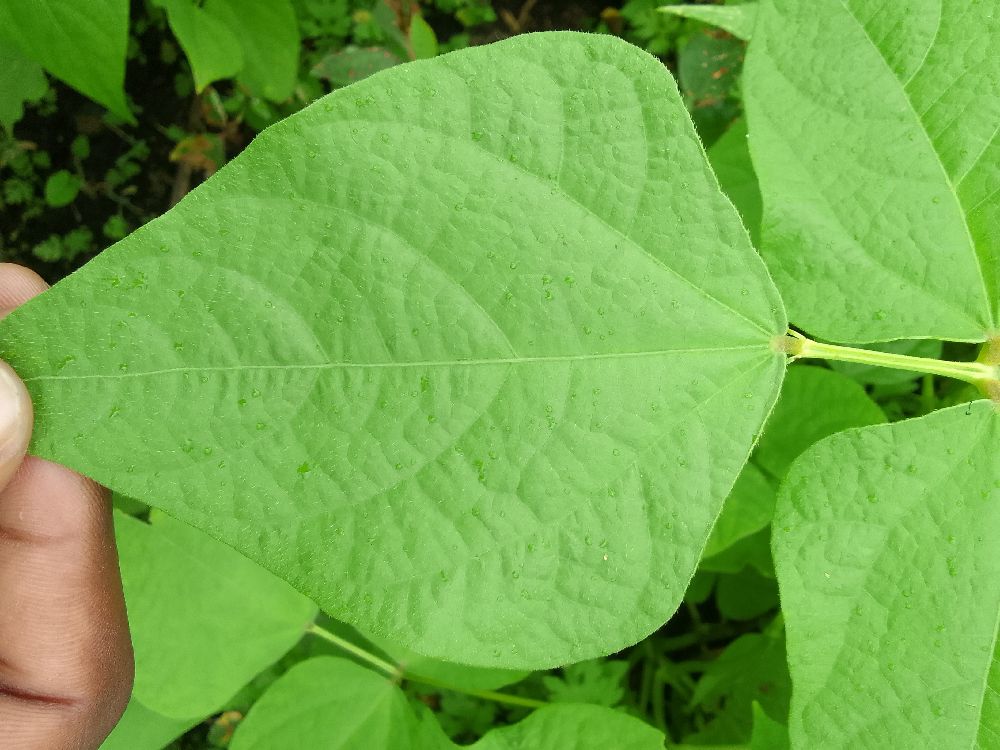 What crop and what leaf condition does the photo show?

common bean, healthy
